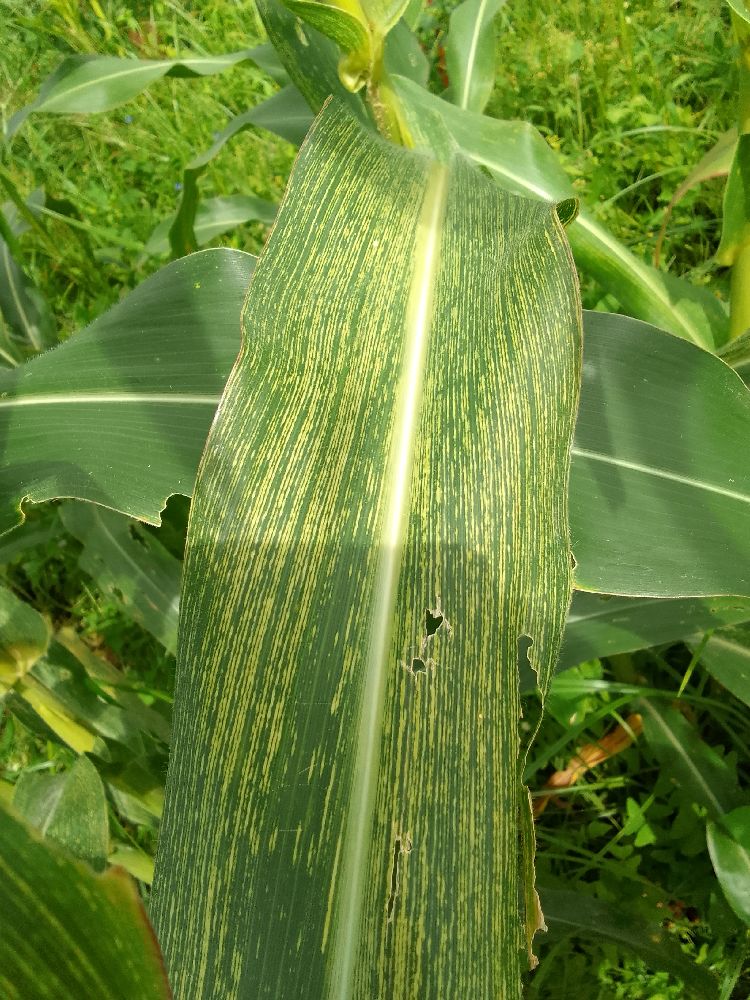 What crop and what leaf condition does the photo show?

maize, maize streak virus
